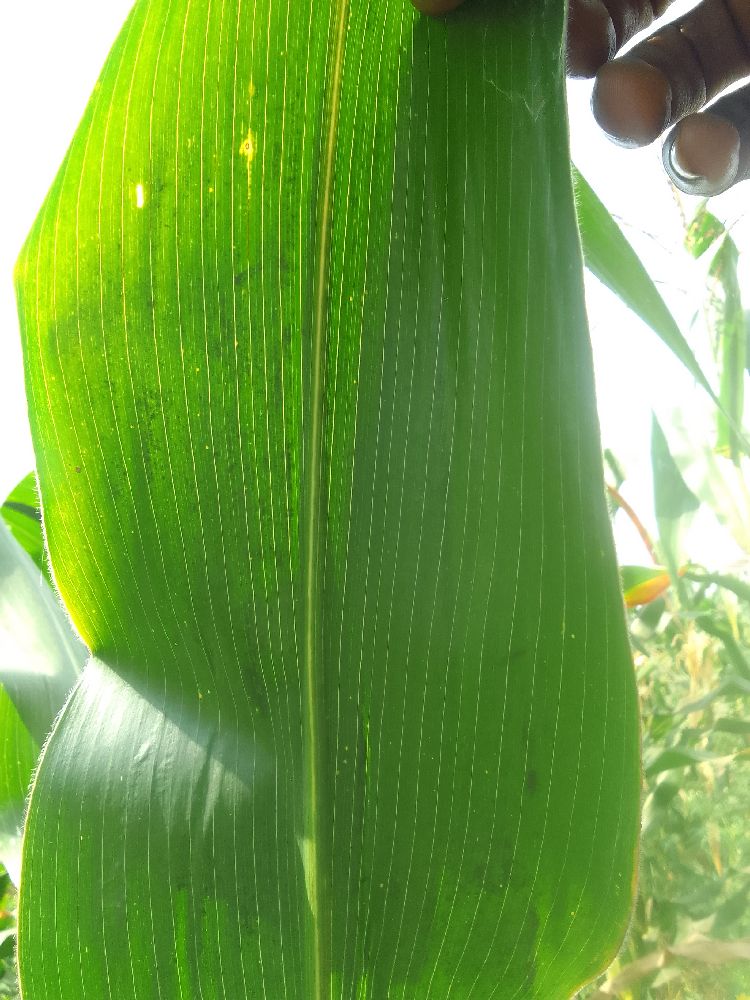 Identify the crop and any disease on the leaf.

maize, healthy
